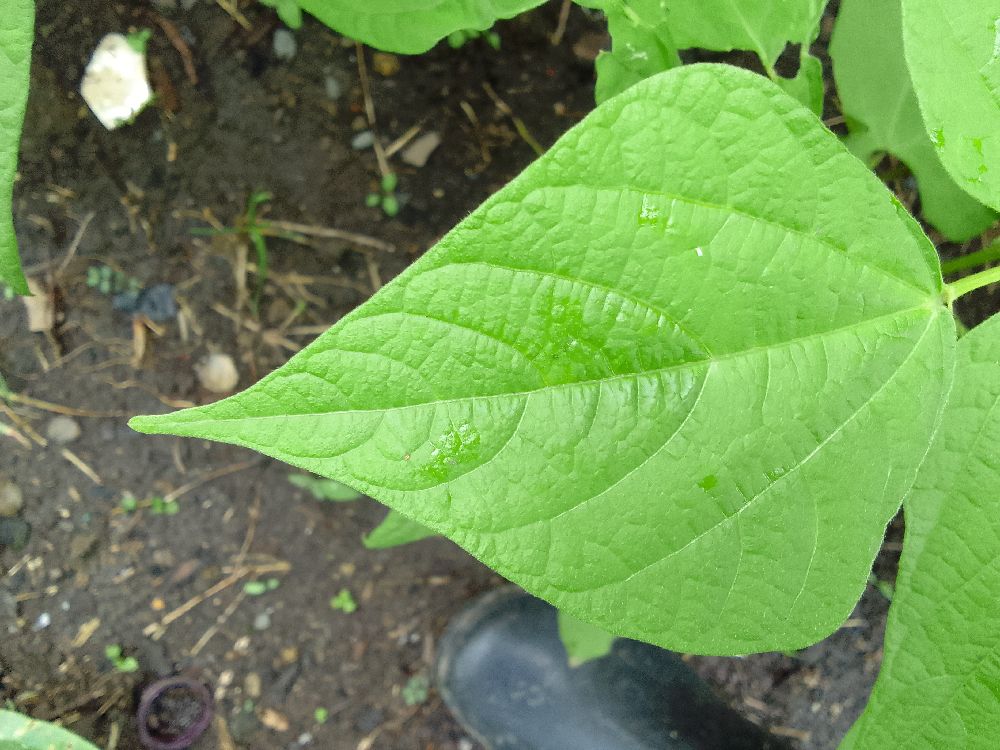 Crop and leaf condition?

common bean, healthy
